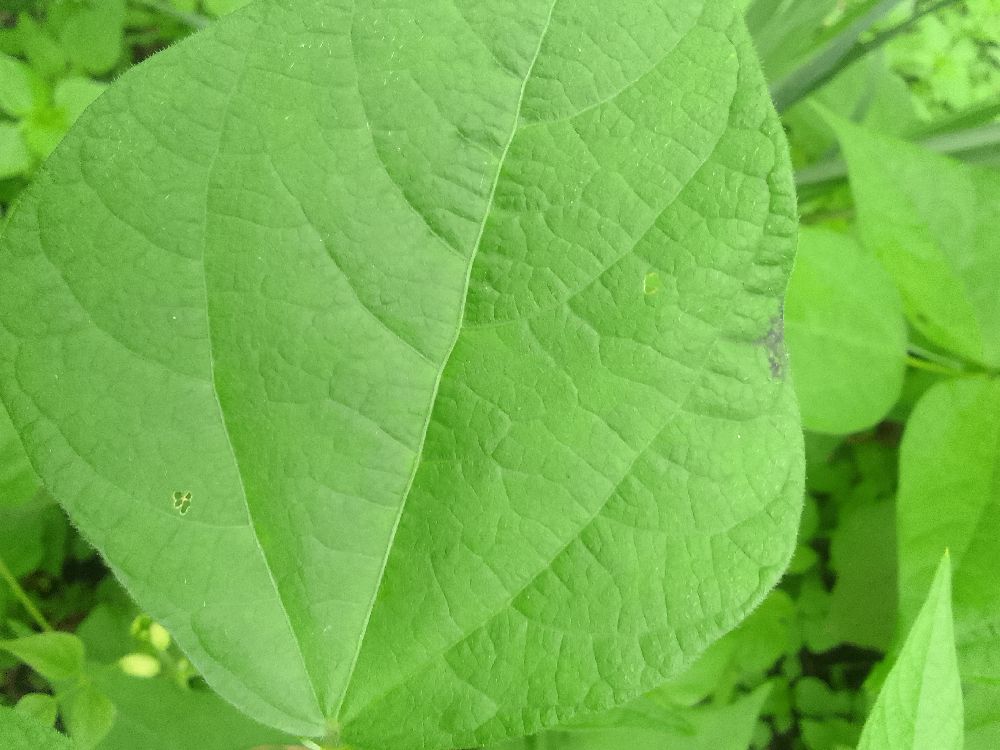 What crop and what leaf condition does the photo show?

common bean, healthy
